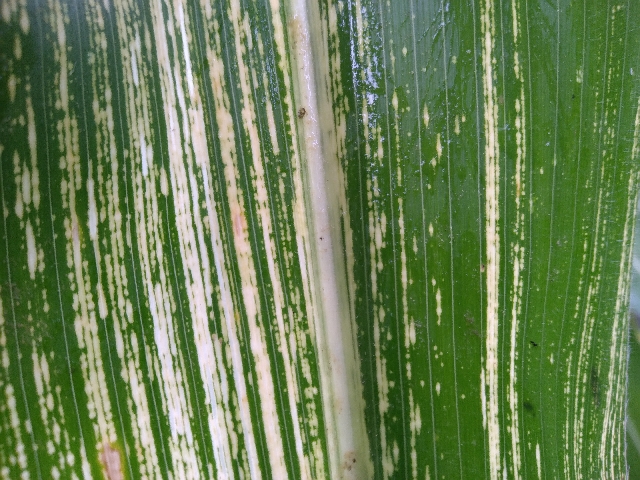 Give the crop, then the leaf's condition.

maize, maize streak virus
